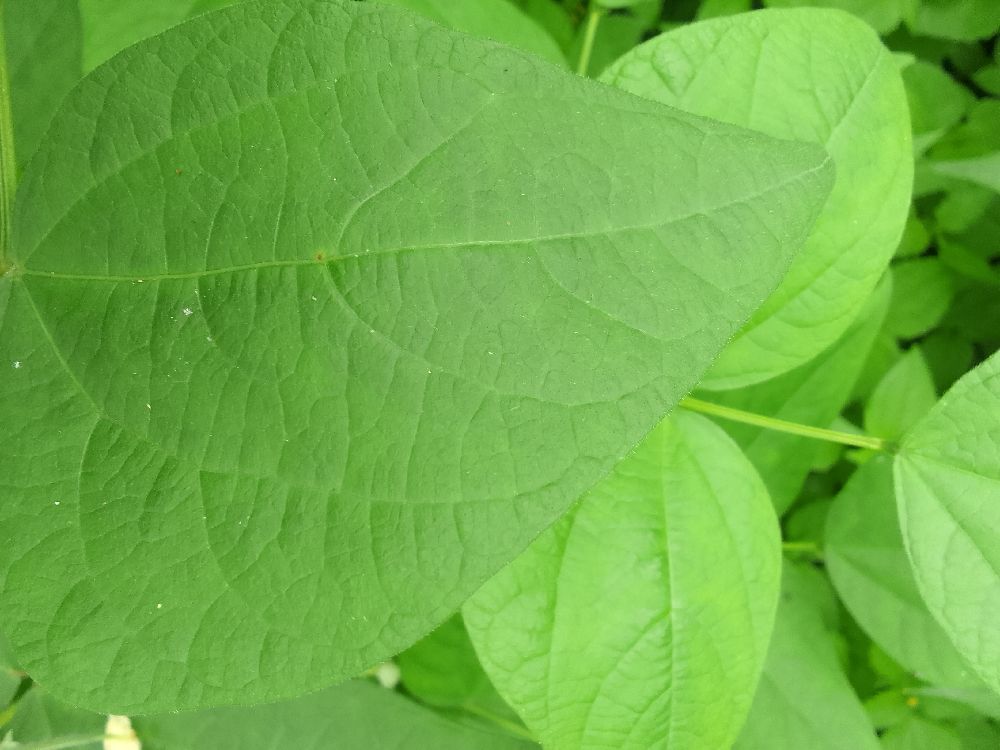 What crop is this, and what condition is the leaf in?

common bean, healthy
